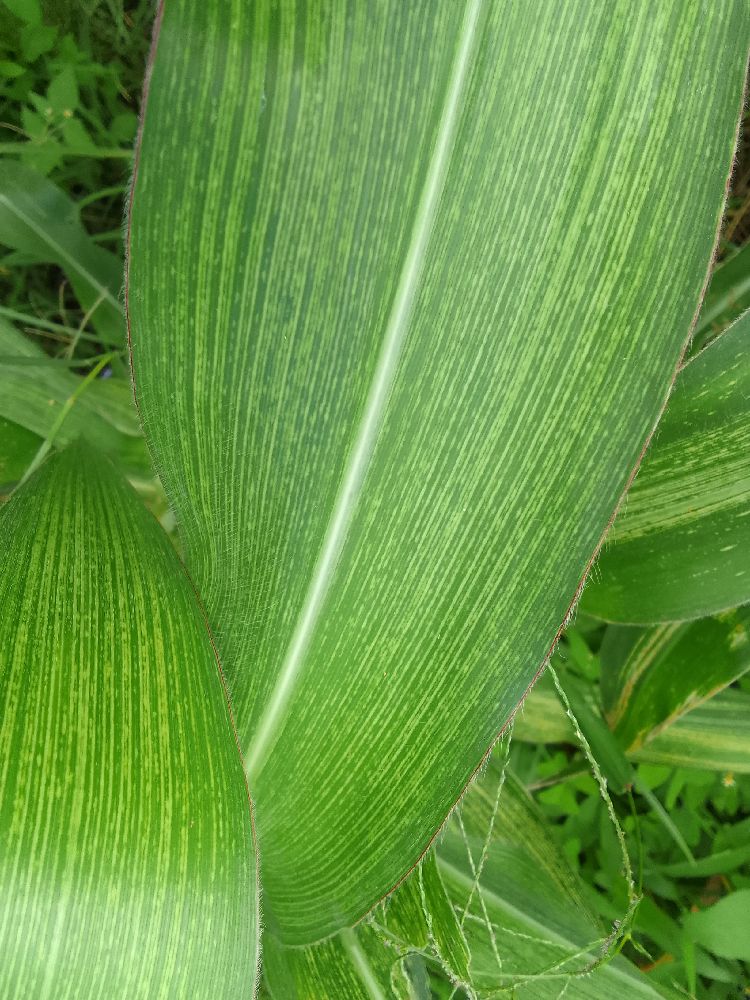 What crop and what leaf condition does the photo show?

maize, maize streak virus
